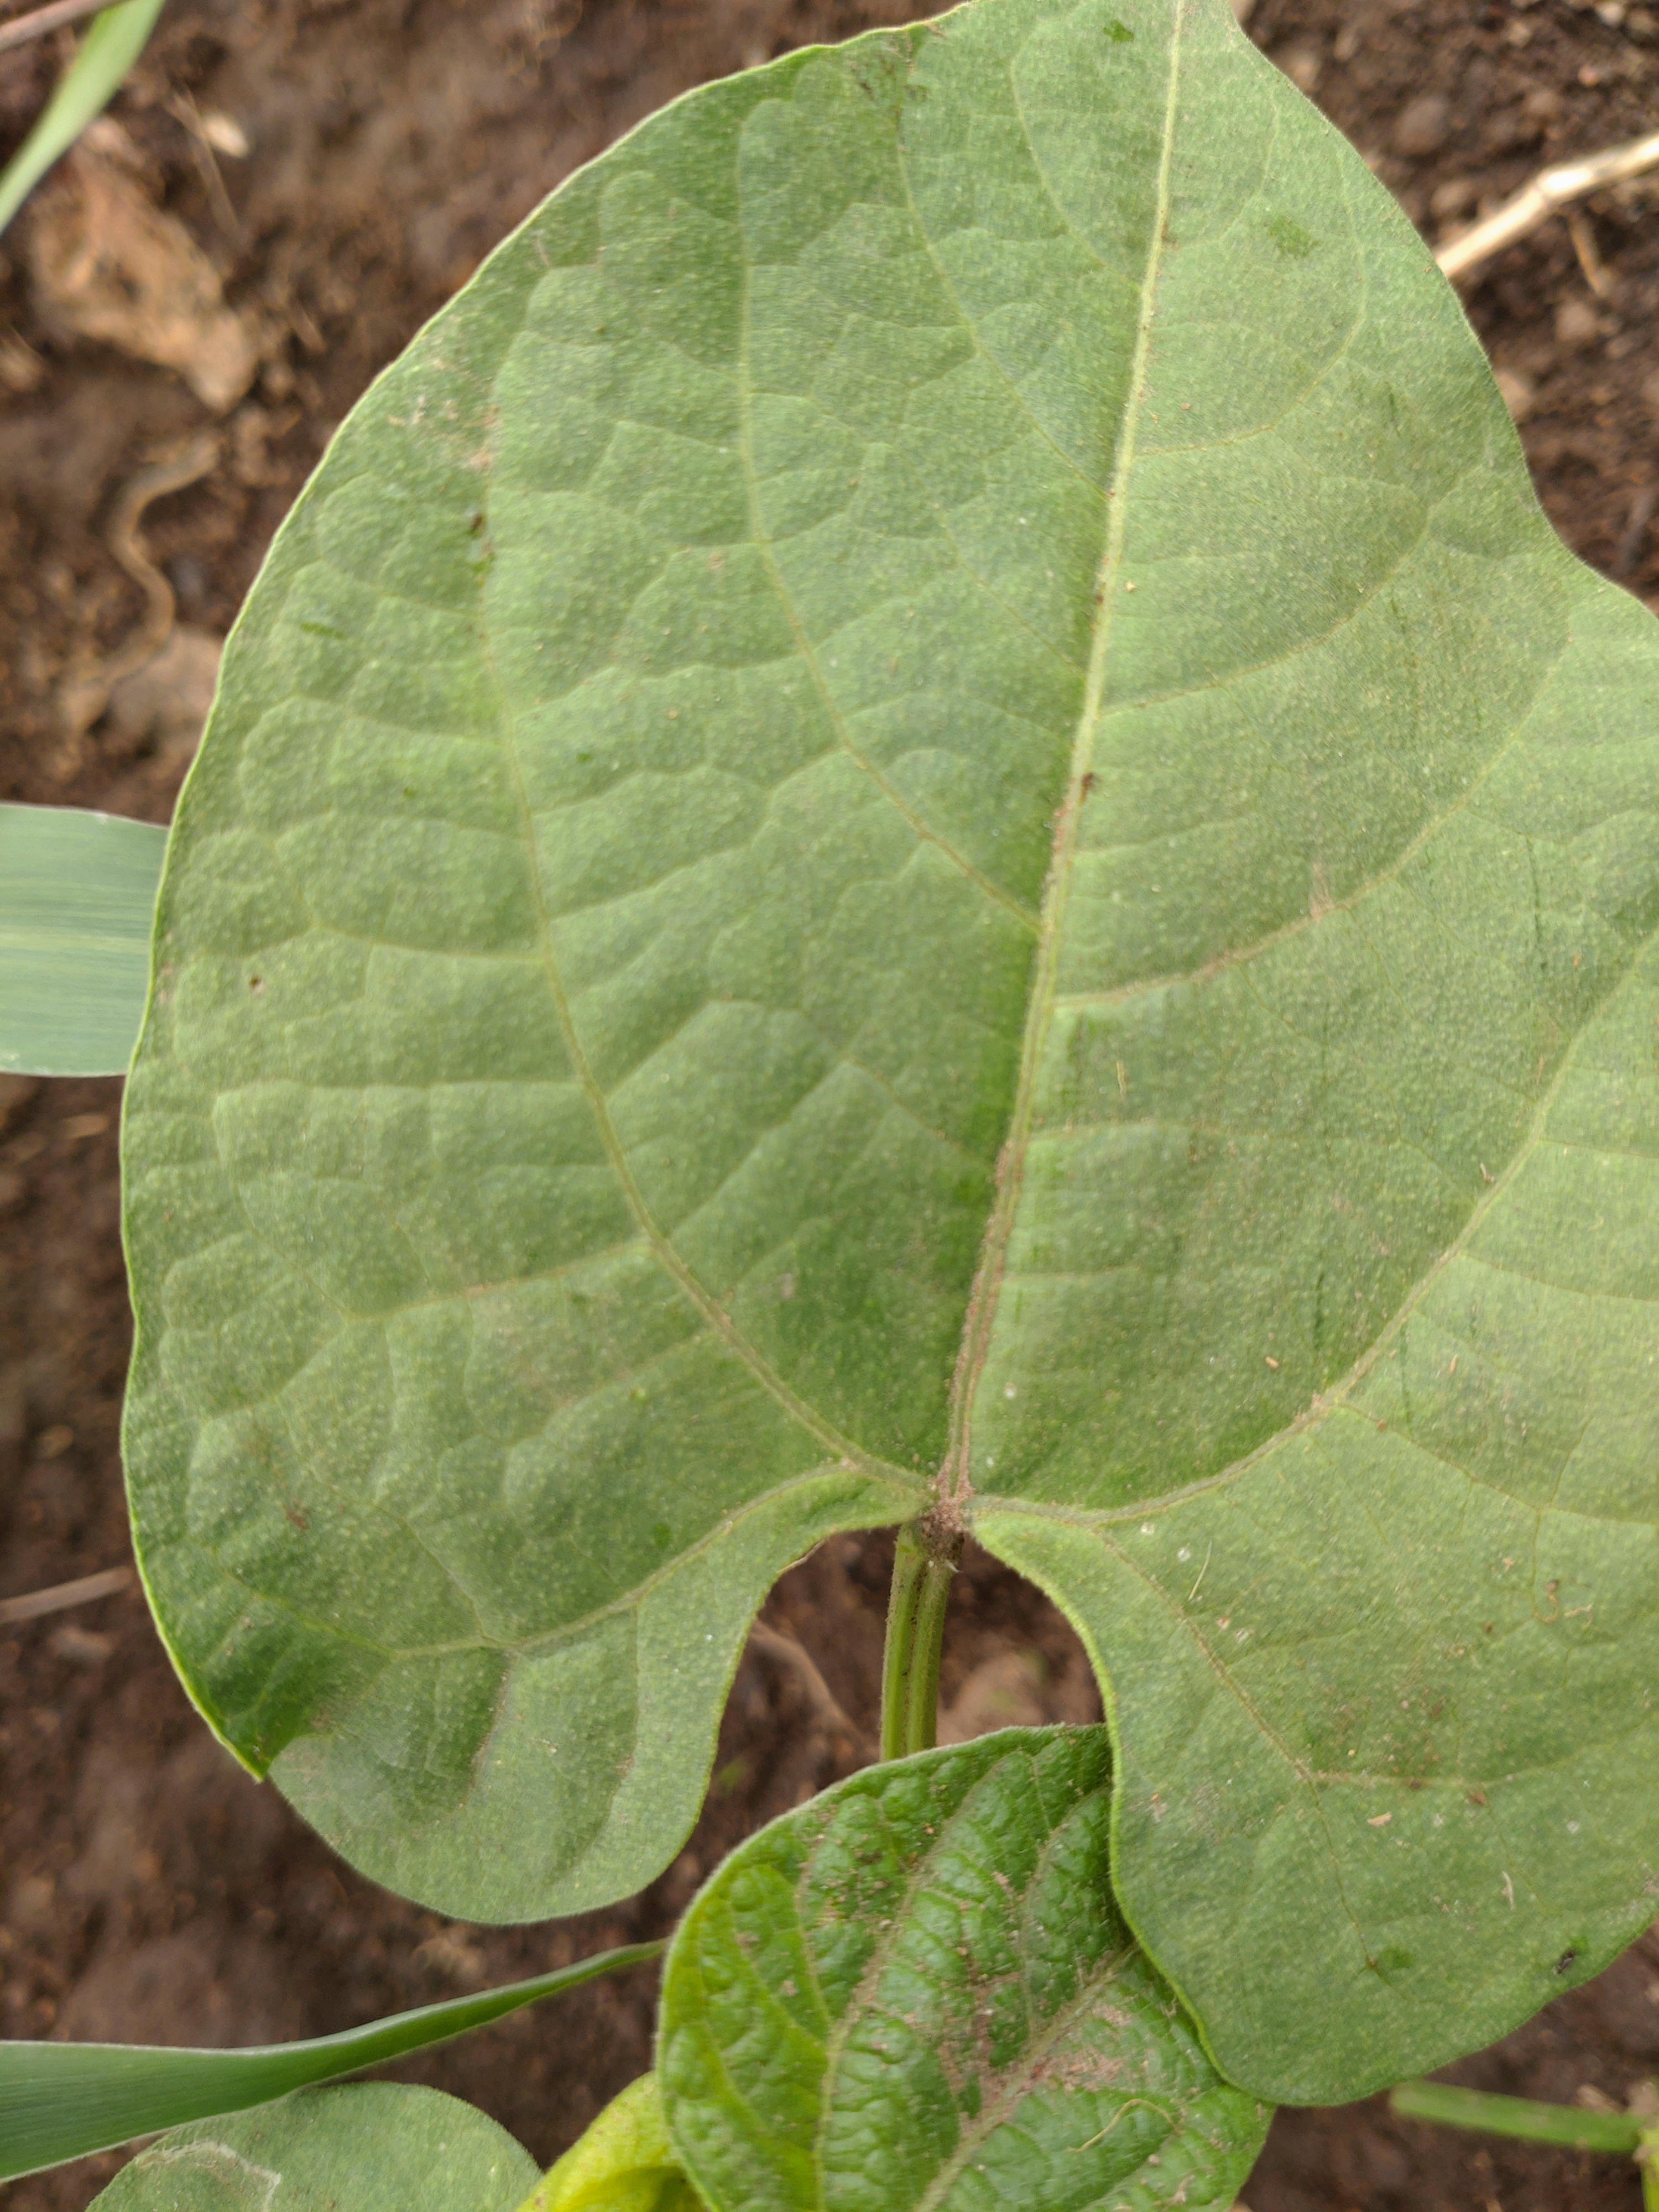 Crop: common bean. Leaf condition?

healthy
